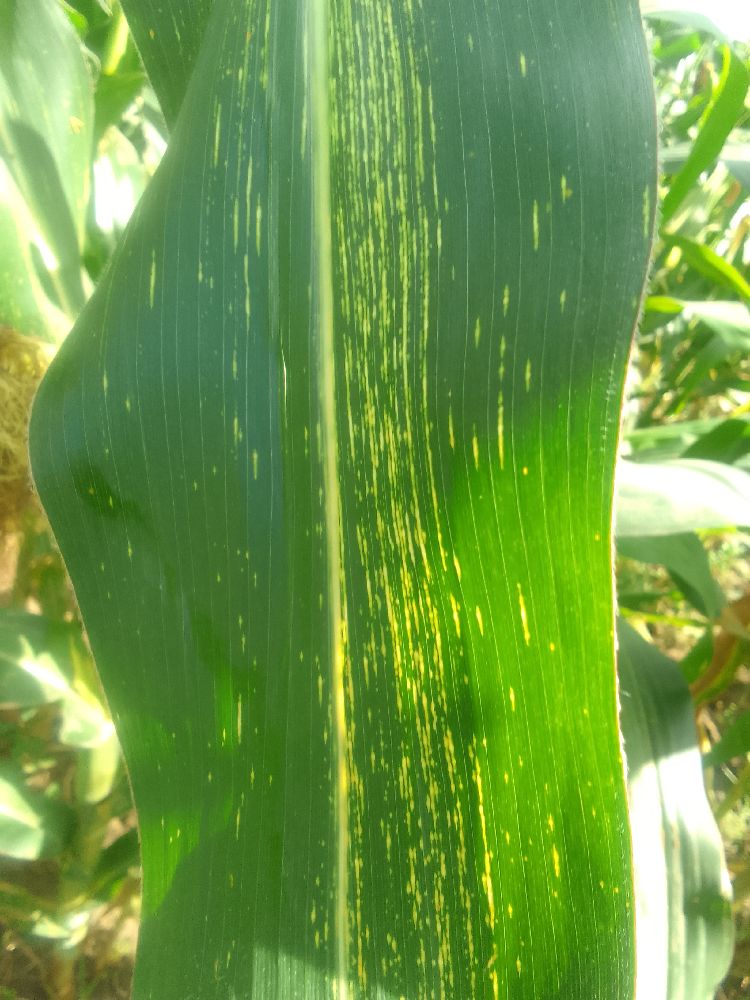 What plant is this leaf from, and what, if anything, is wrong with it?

maize, maize streak virus
